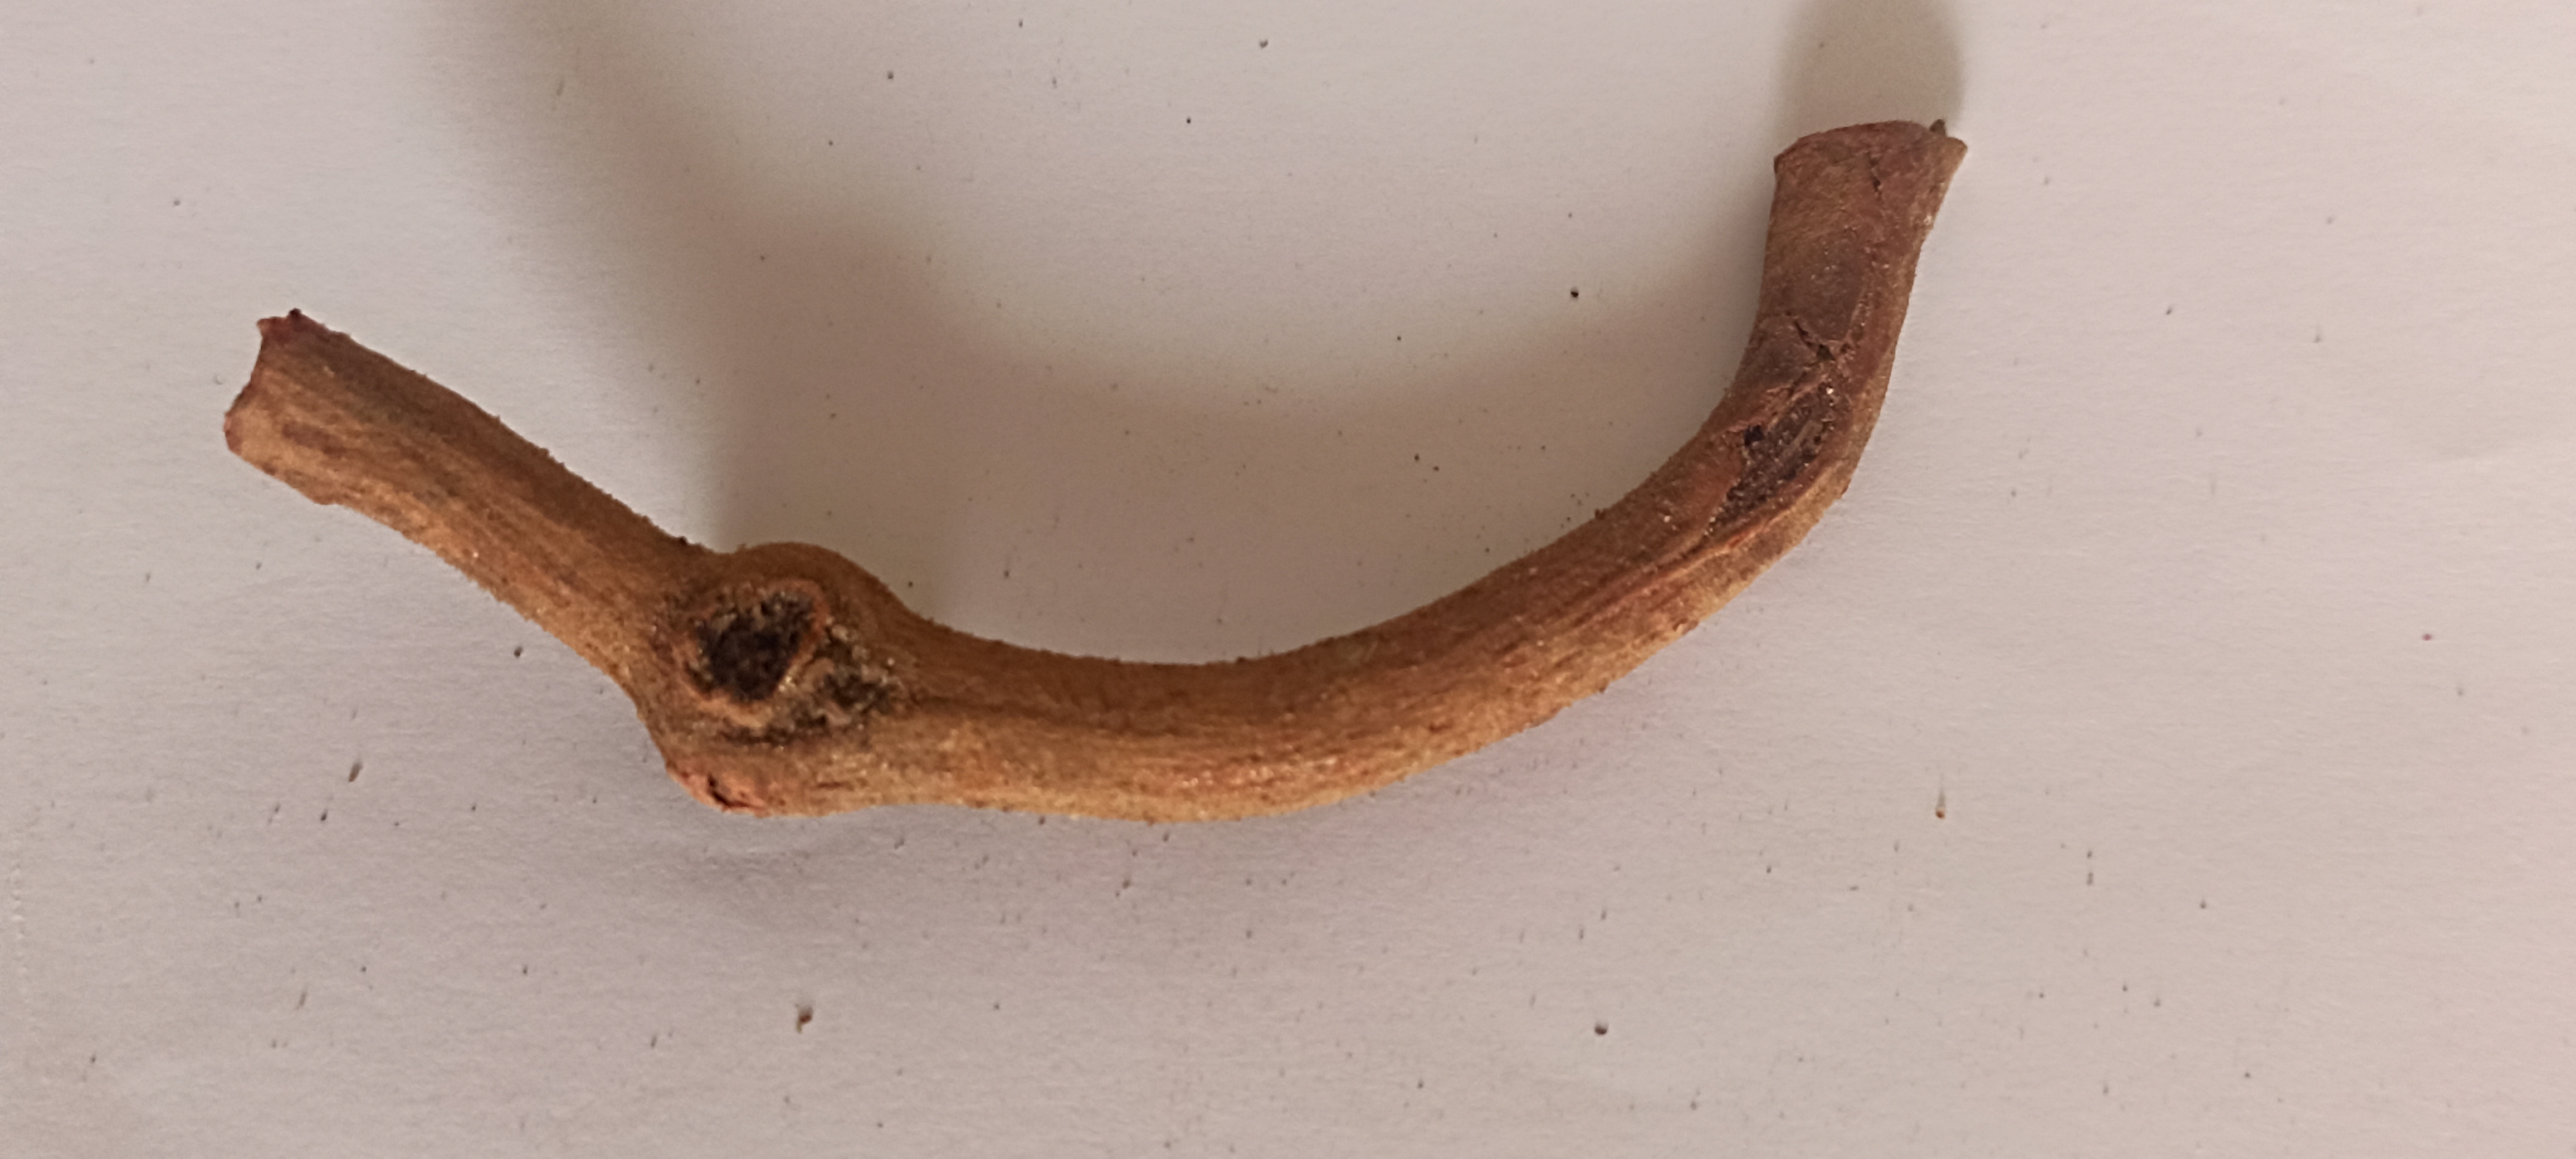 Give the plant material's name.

manjistha
